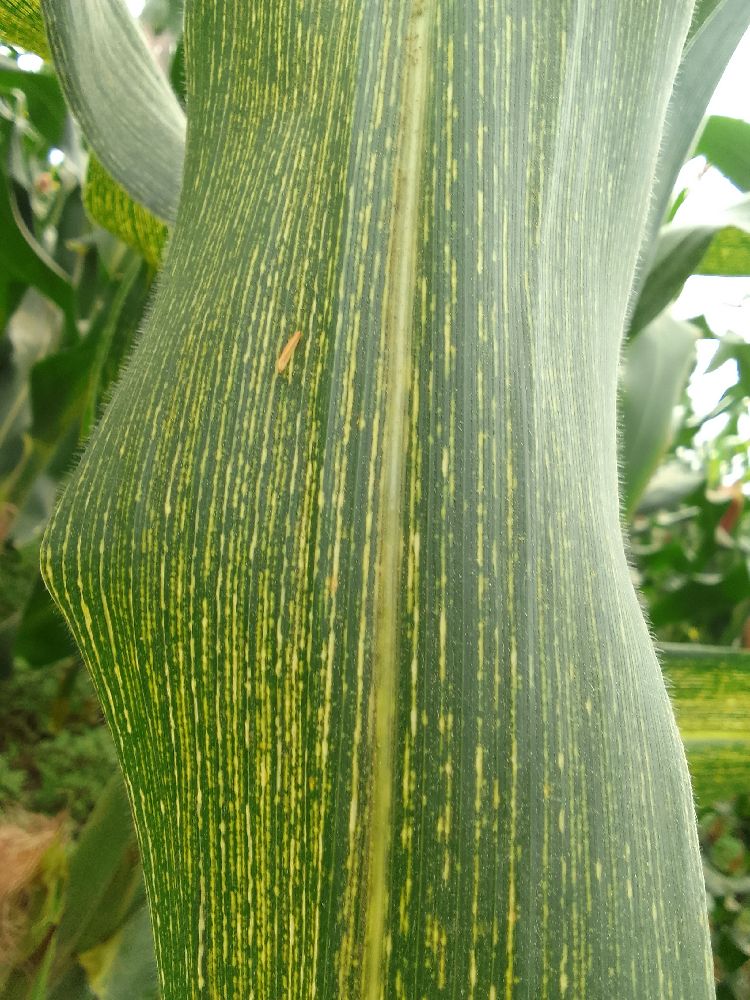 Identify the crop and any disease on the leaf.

maize, maize streak virus
